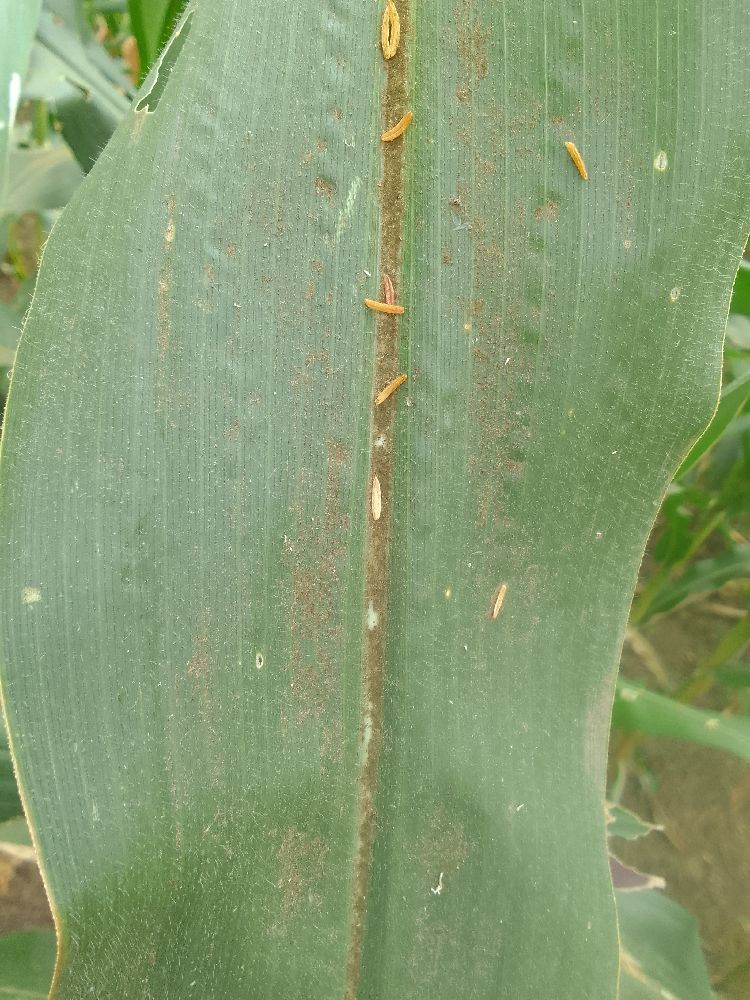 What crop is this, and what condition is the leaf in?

maize, healthy
